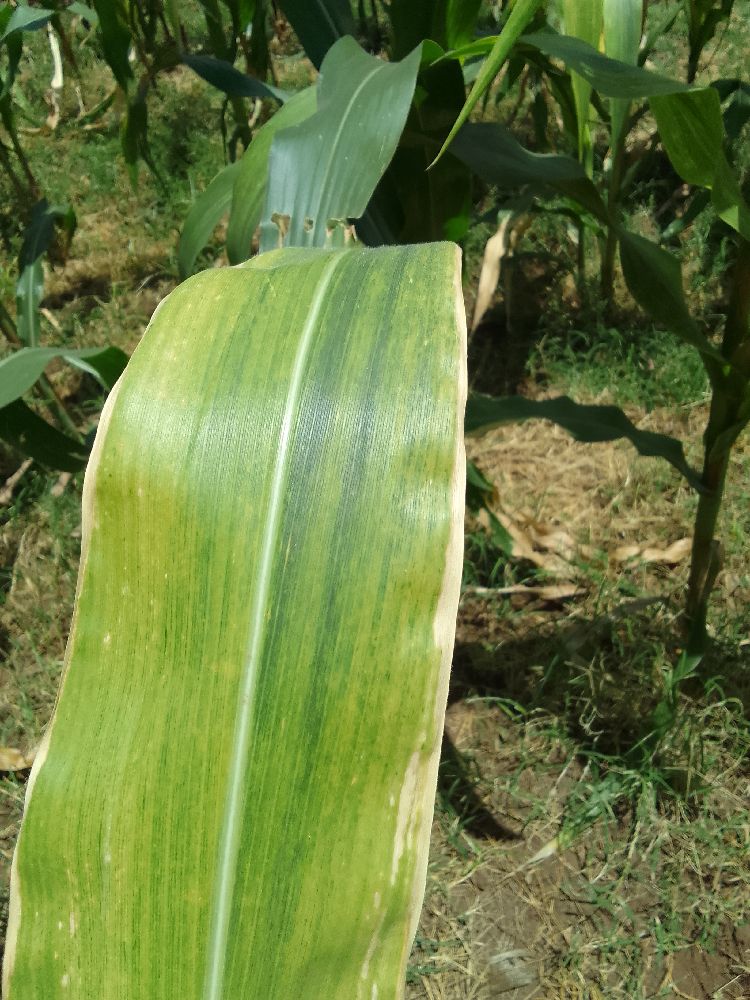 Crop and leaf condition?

maize, maize lethal necrosis
